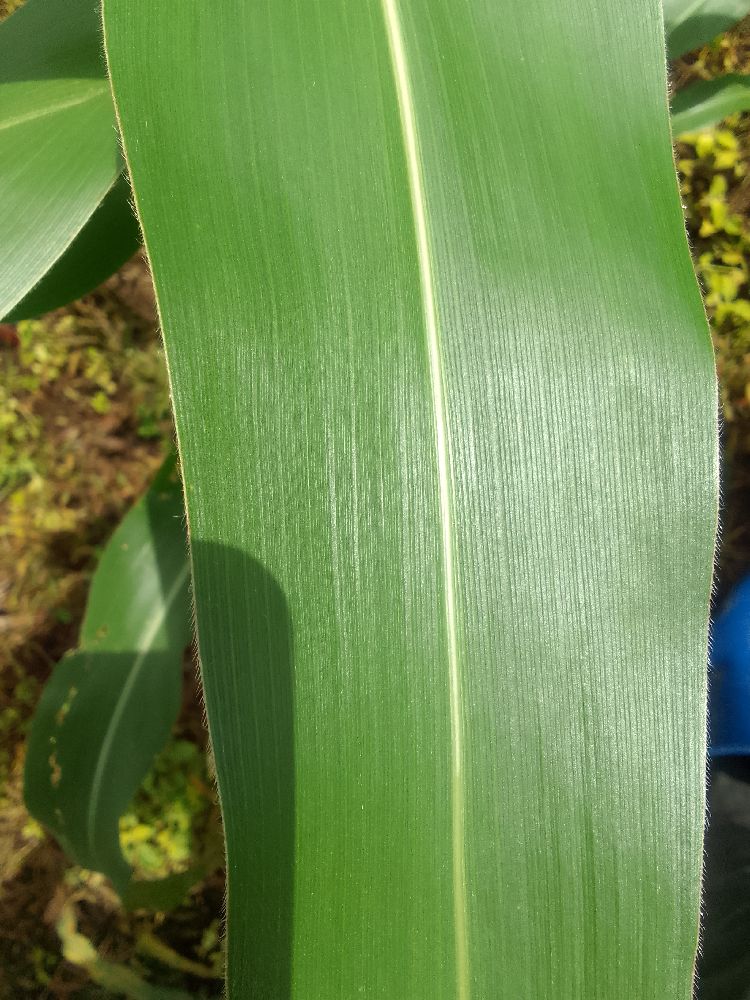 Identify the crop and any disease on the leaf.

maize, healthy
